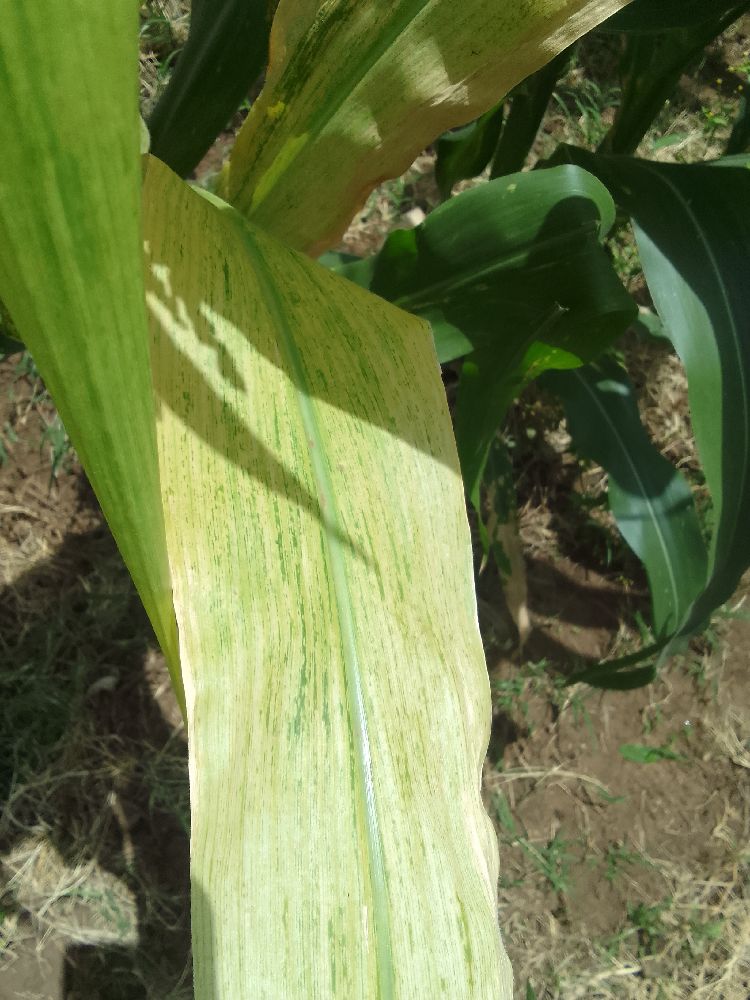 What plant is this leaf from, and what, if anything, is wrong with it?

maize, maize lethal necrosis
